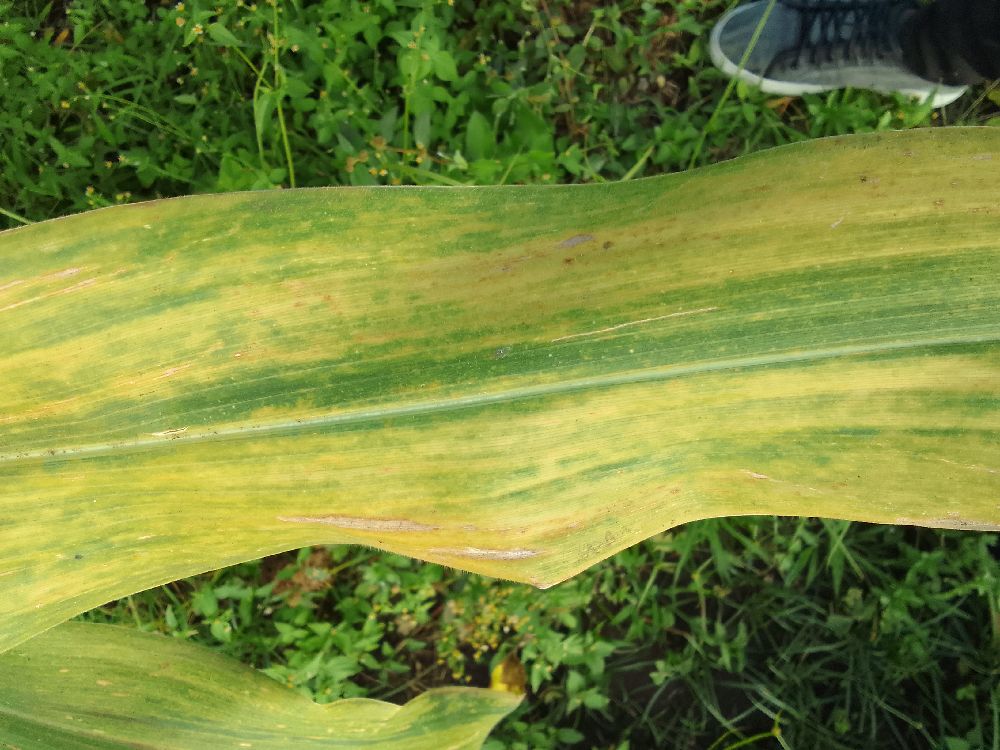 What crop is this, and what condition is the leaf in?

maize, maize lethal necrosis
